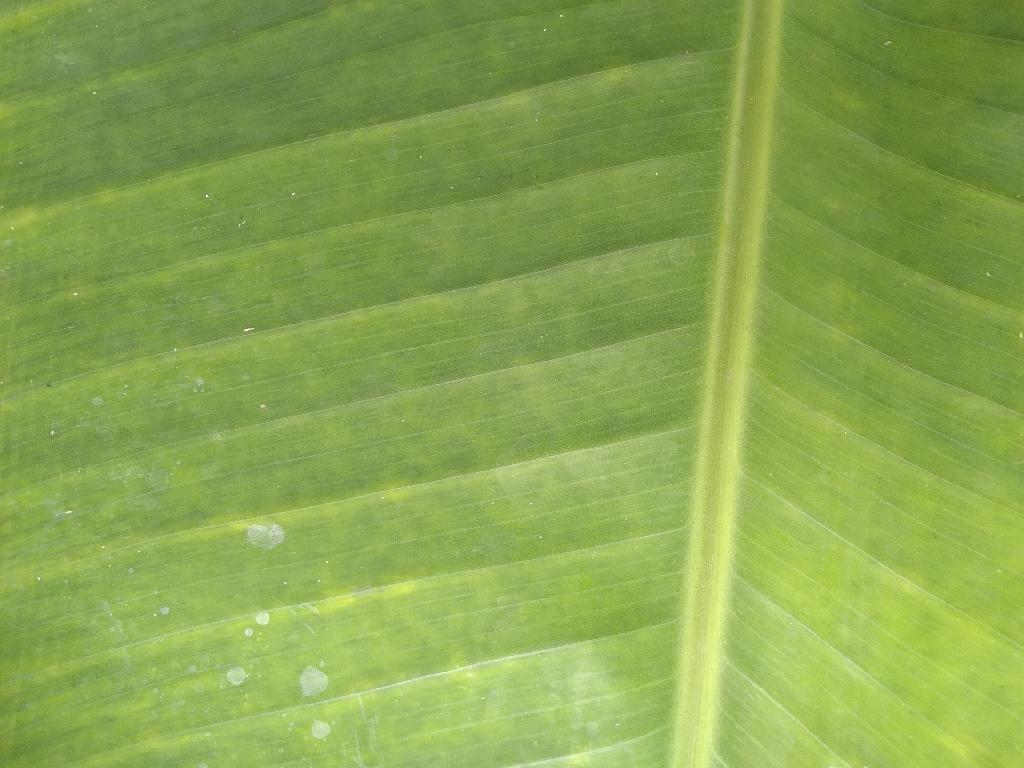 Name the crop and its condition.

banana, healthy
